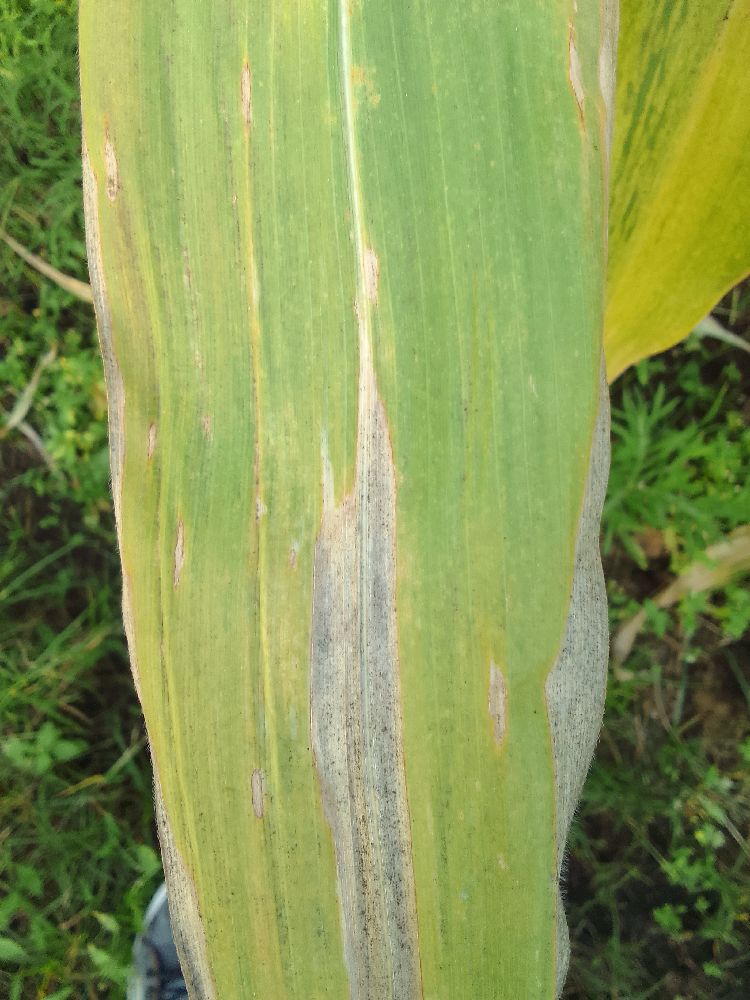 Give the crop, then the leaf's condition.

maize, maize lethal necrosis
